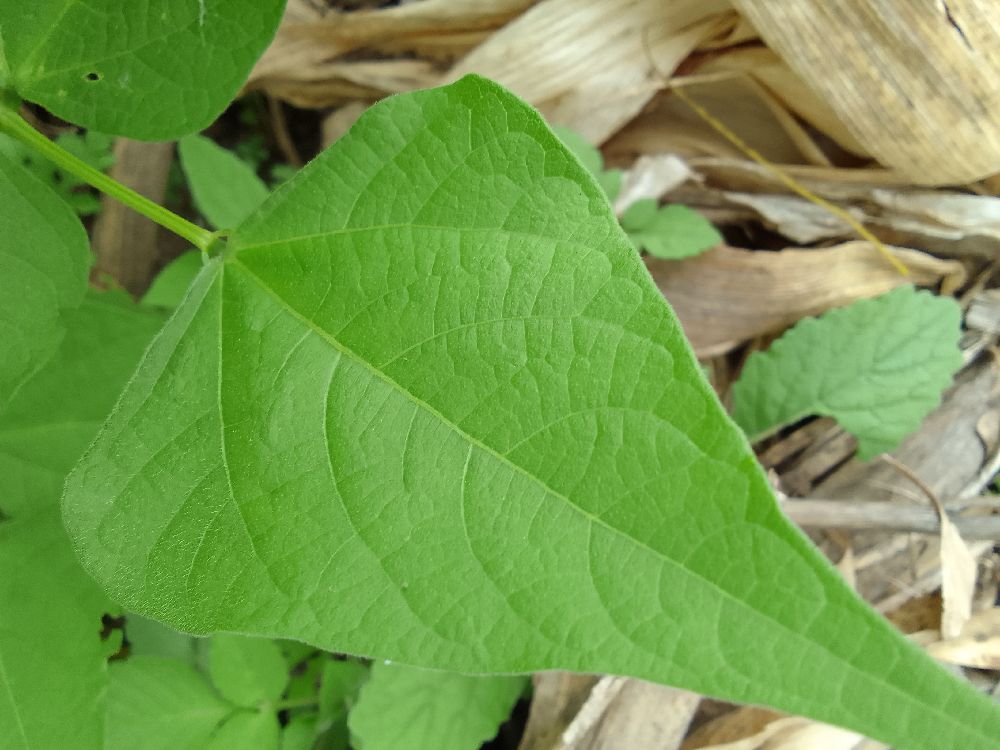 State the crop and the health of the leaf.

common bean, healthy
